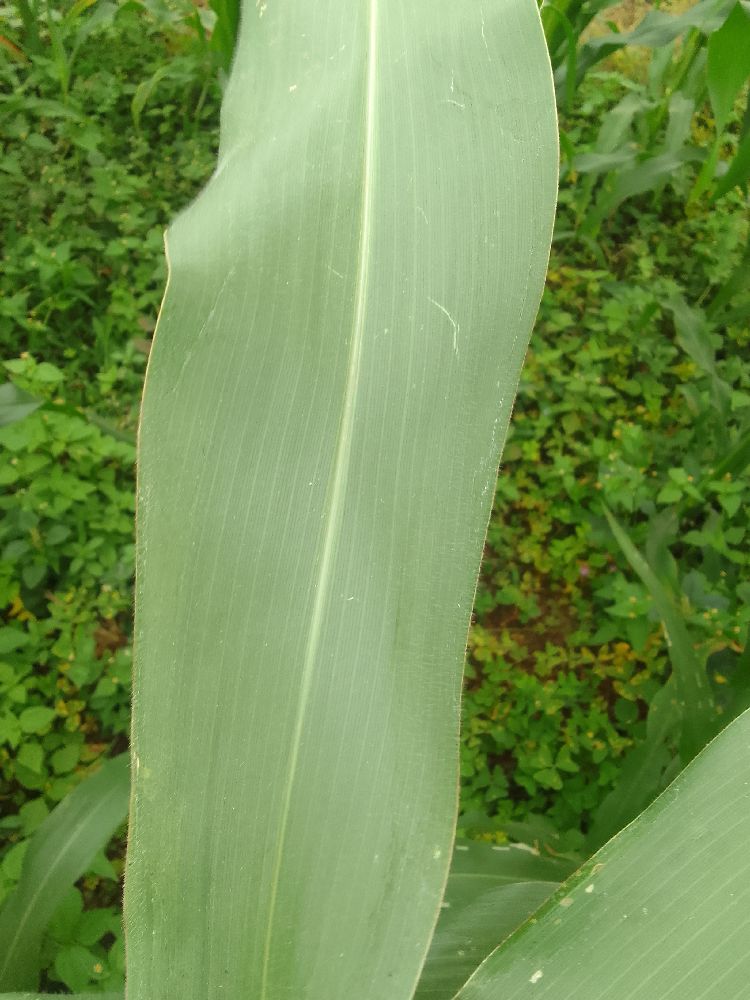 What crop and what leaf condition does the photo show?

maize, healthy
